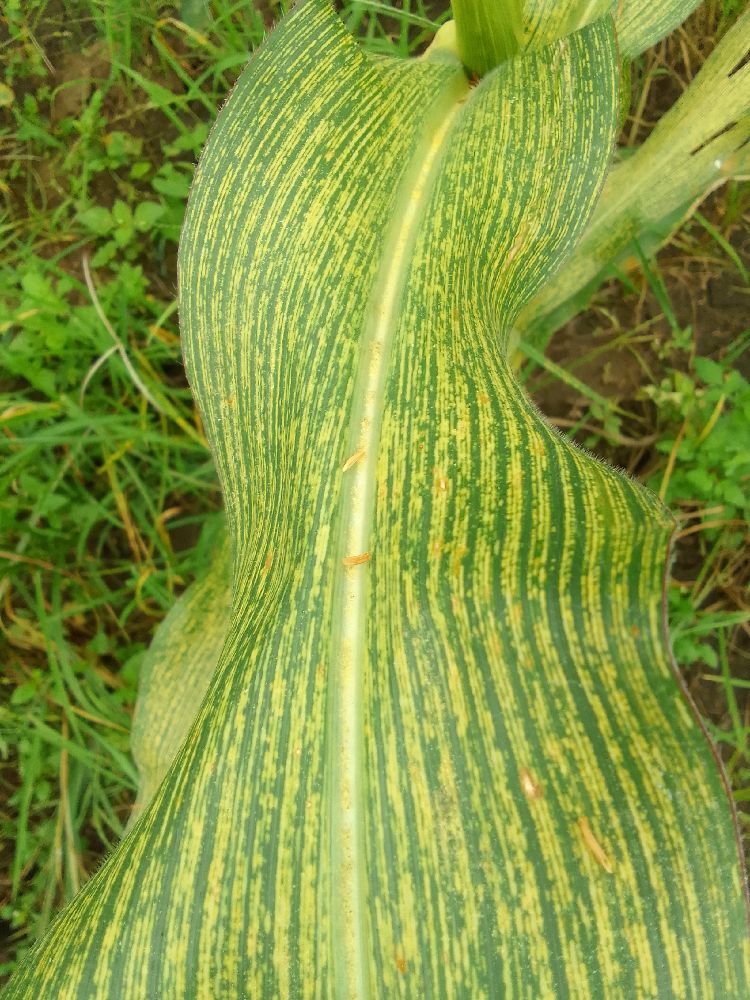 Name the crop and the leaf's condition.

maize, maize streak virus
